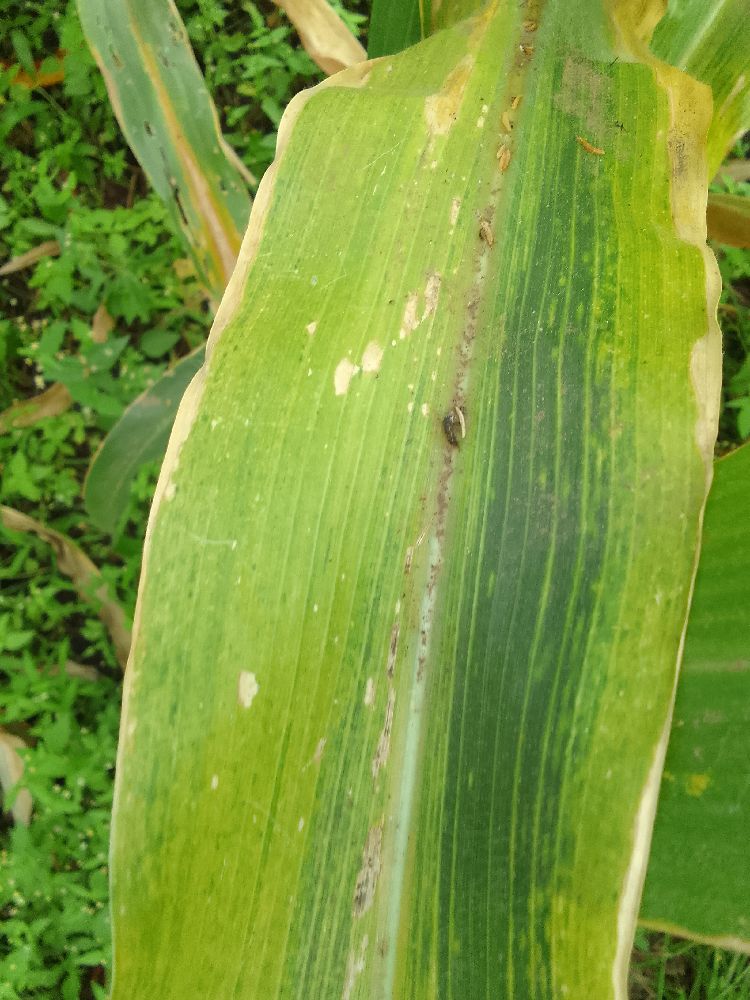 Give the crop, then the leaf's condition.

maize, maize lethal necrosis
